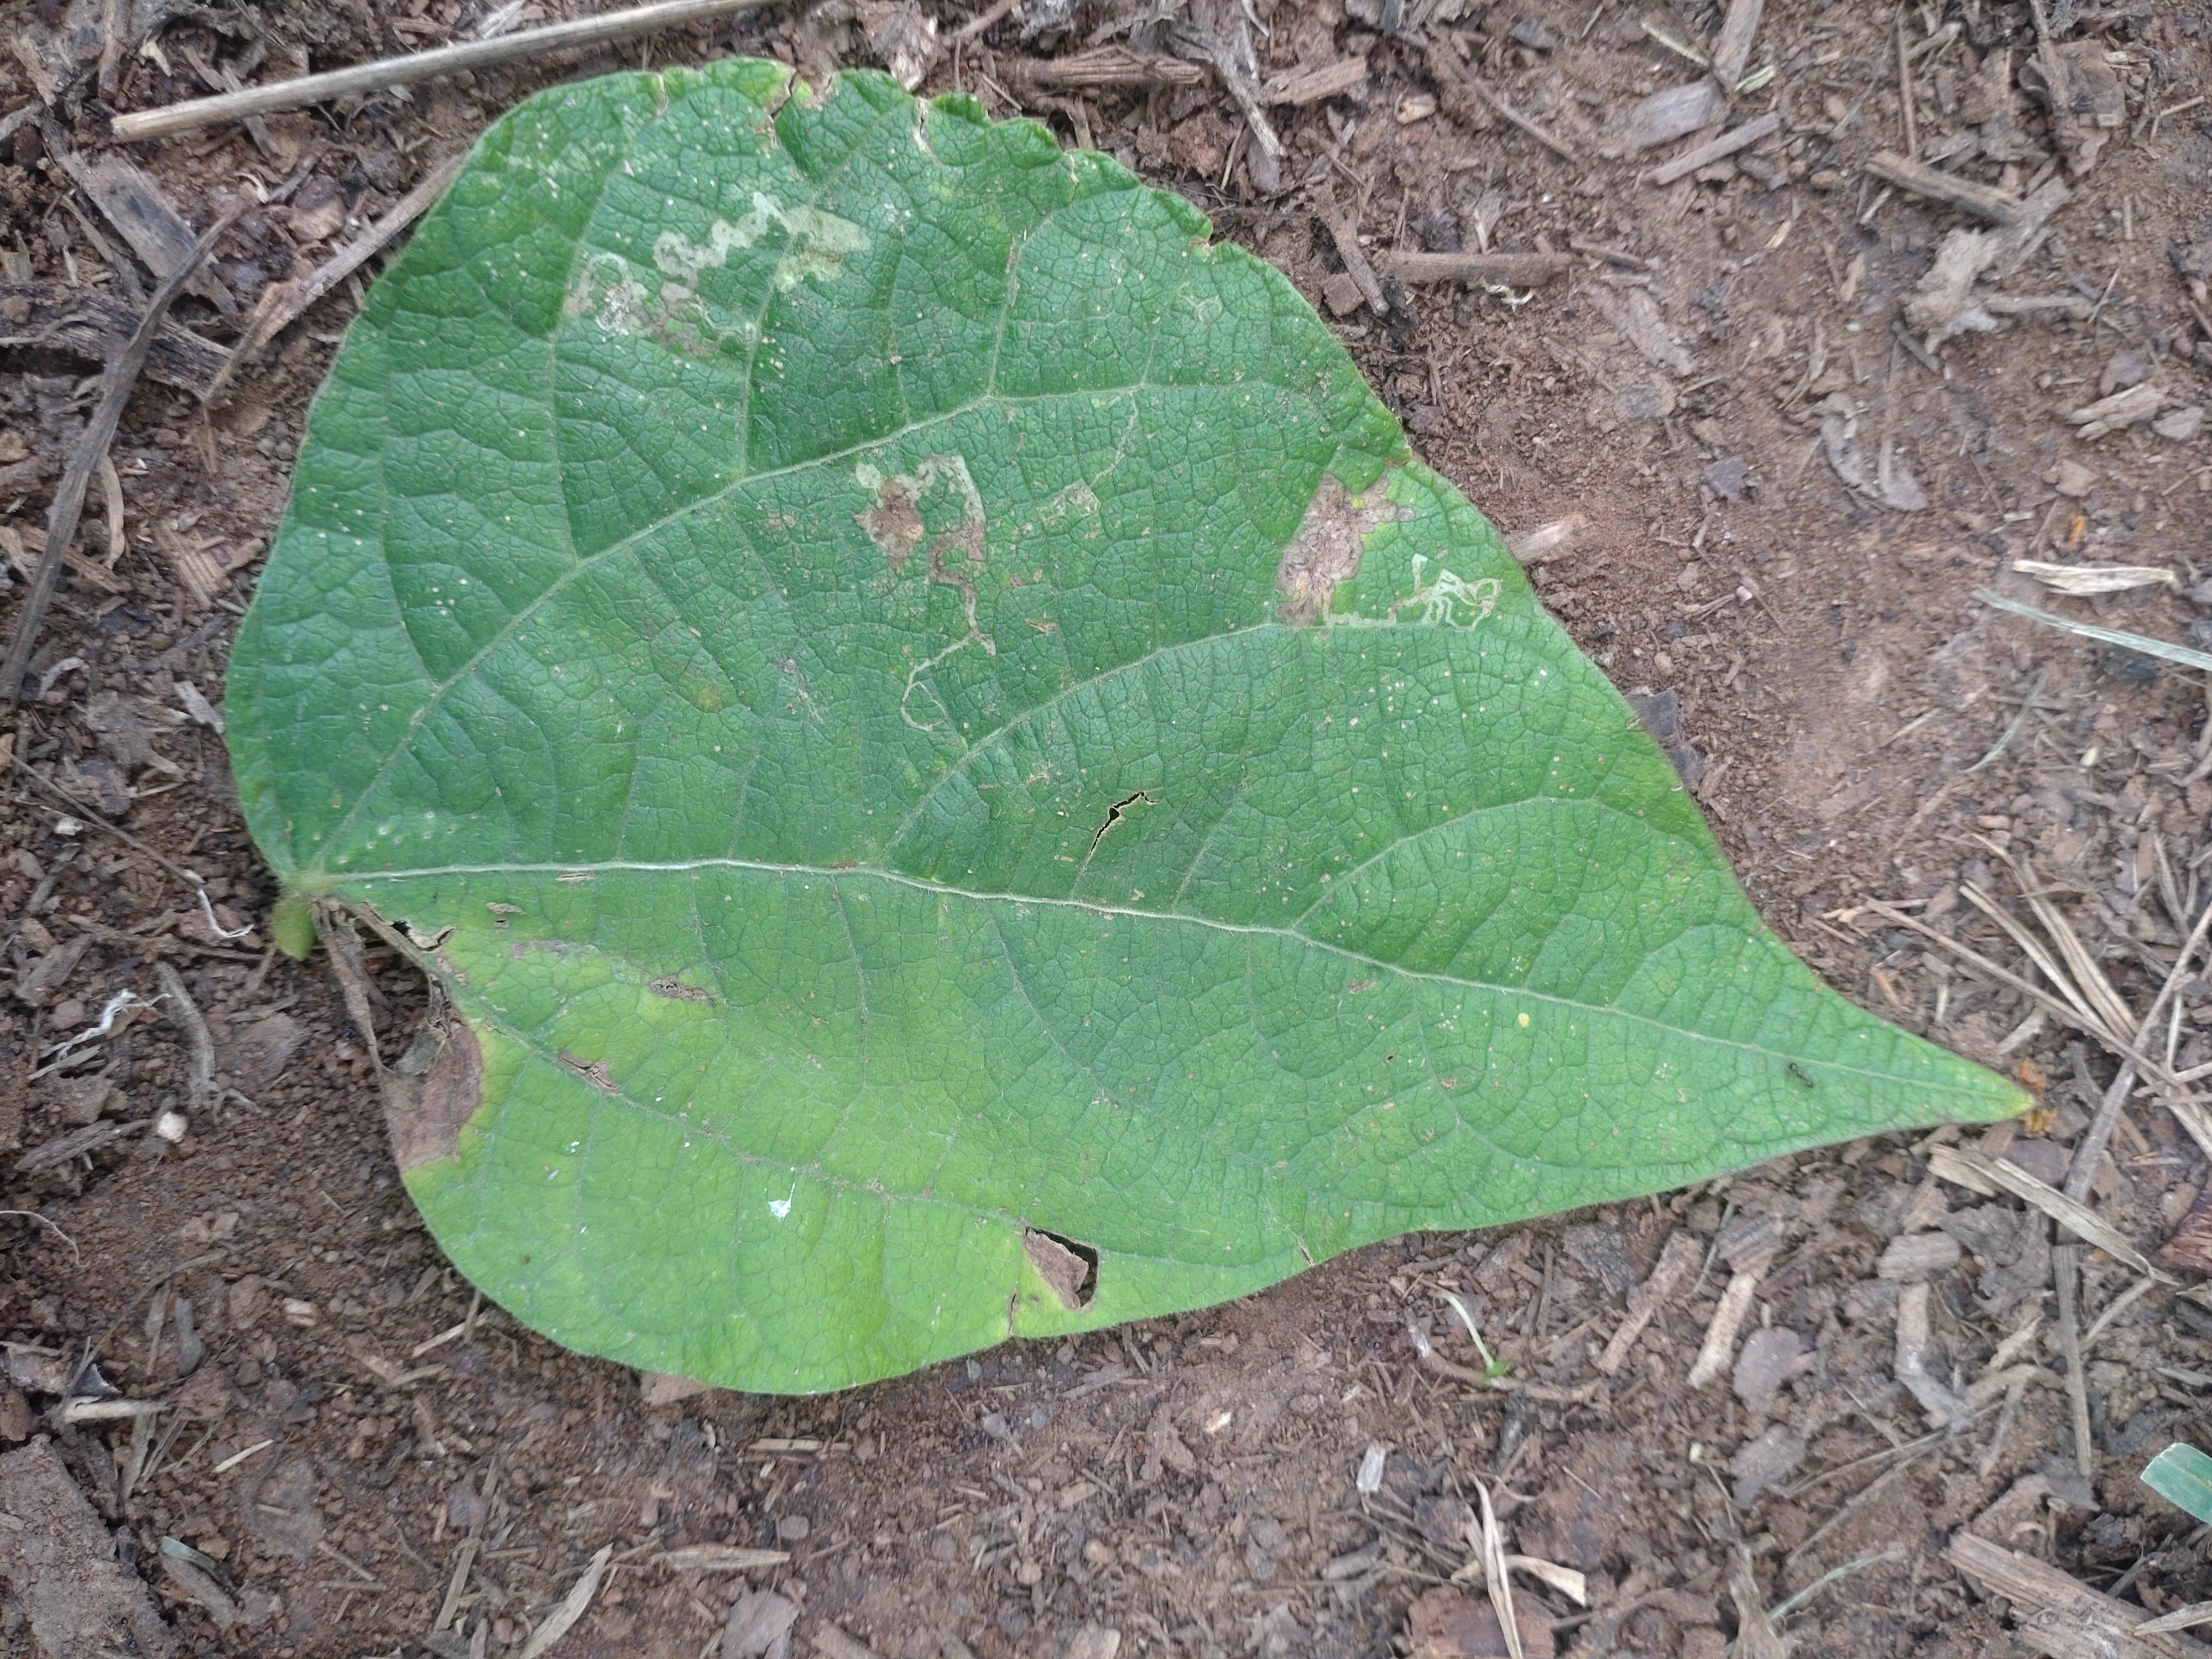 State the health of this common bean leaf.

anthracnose
